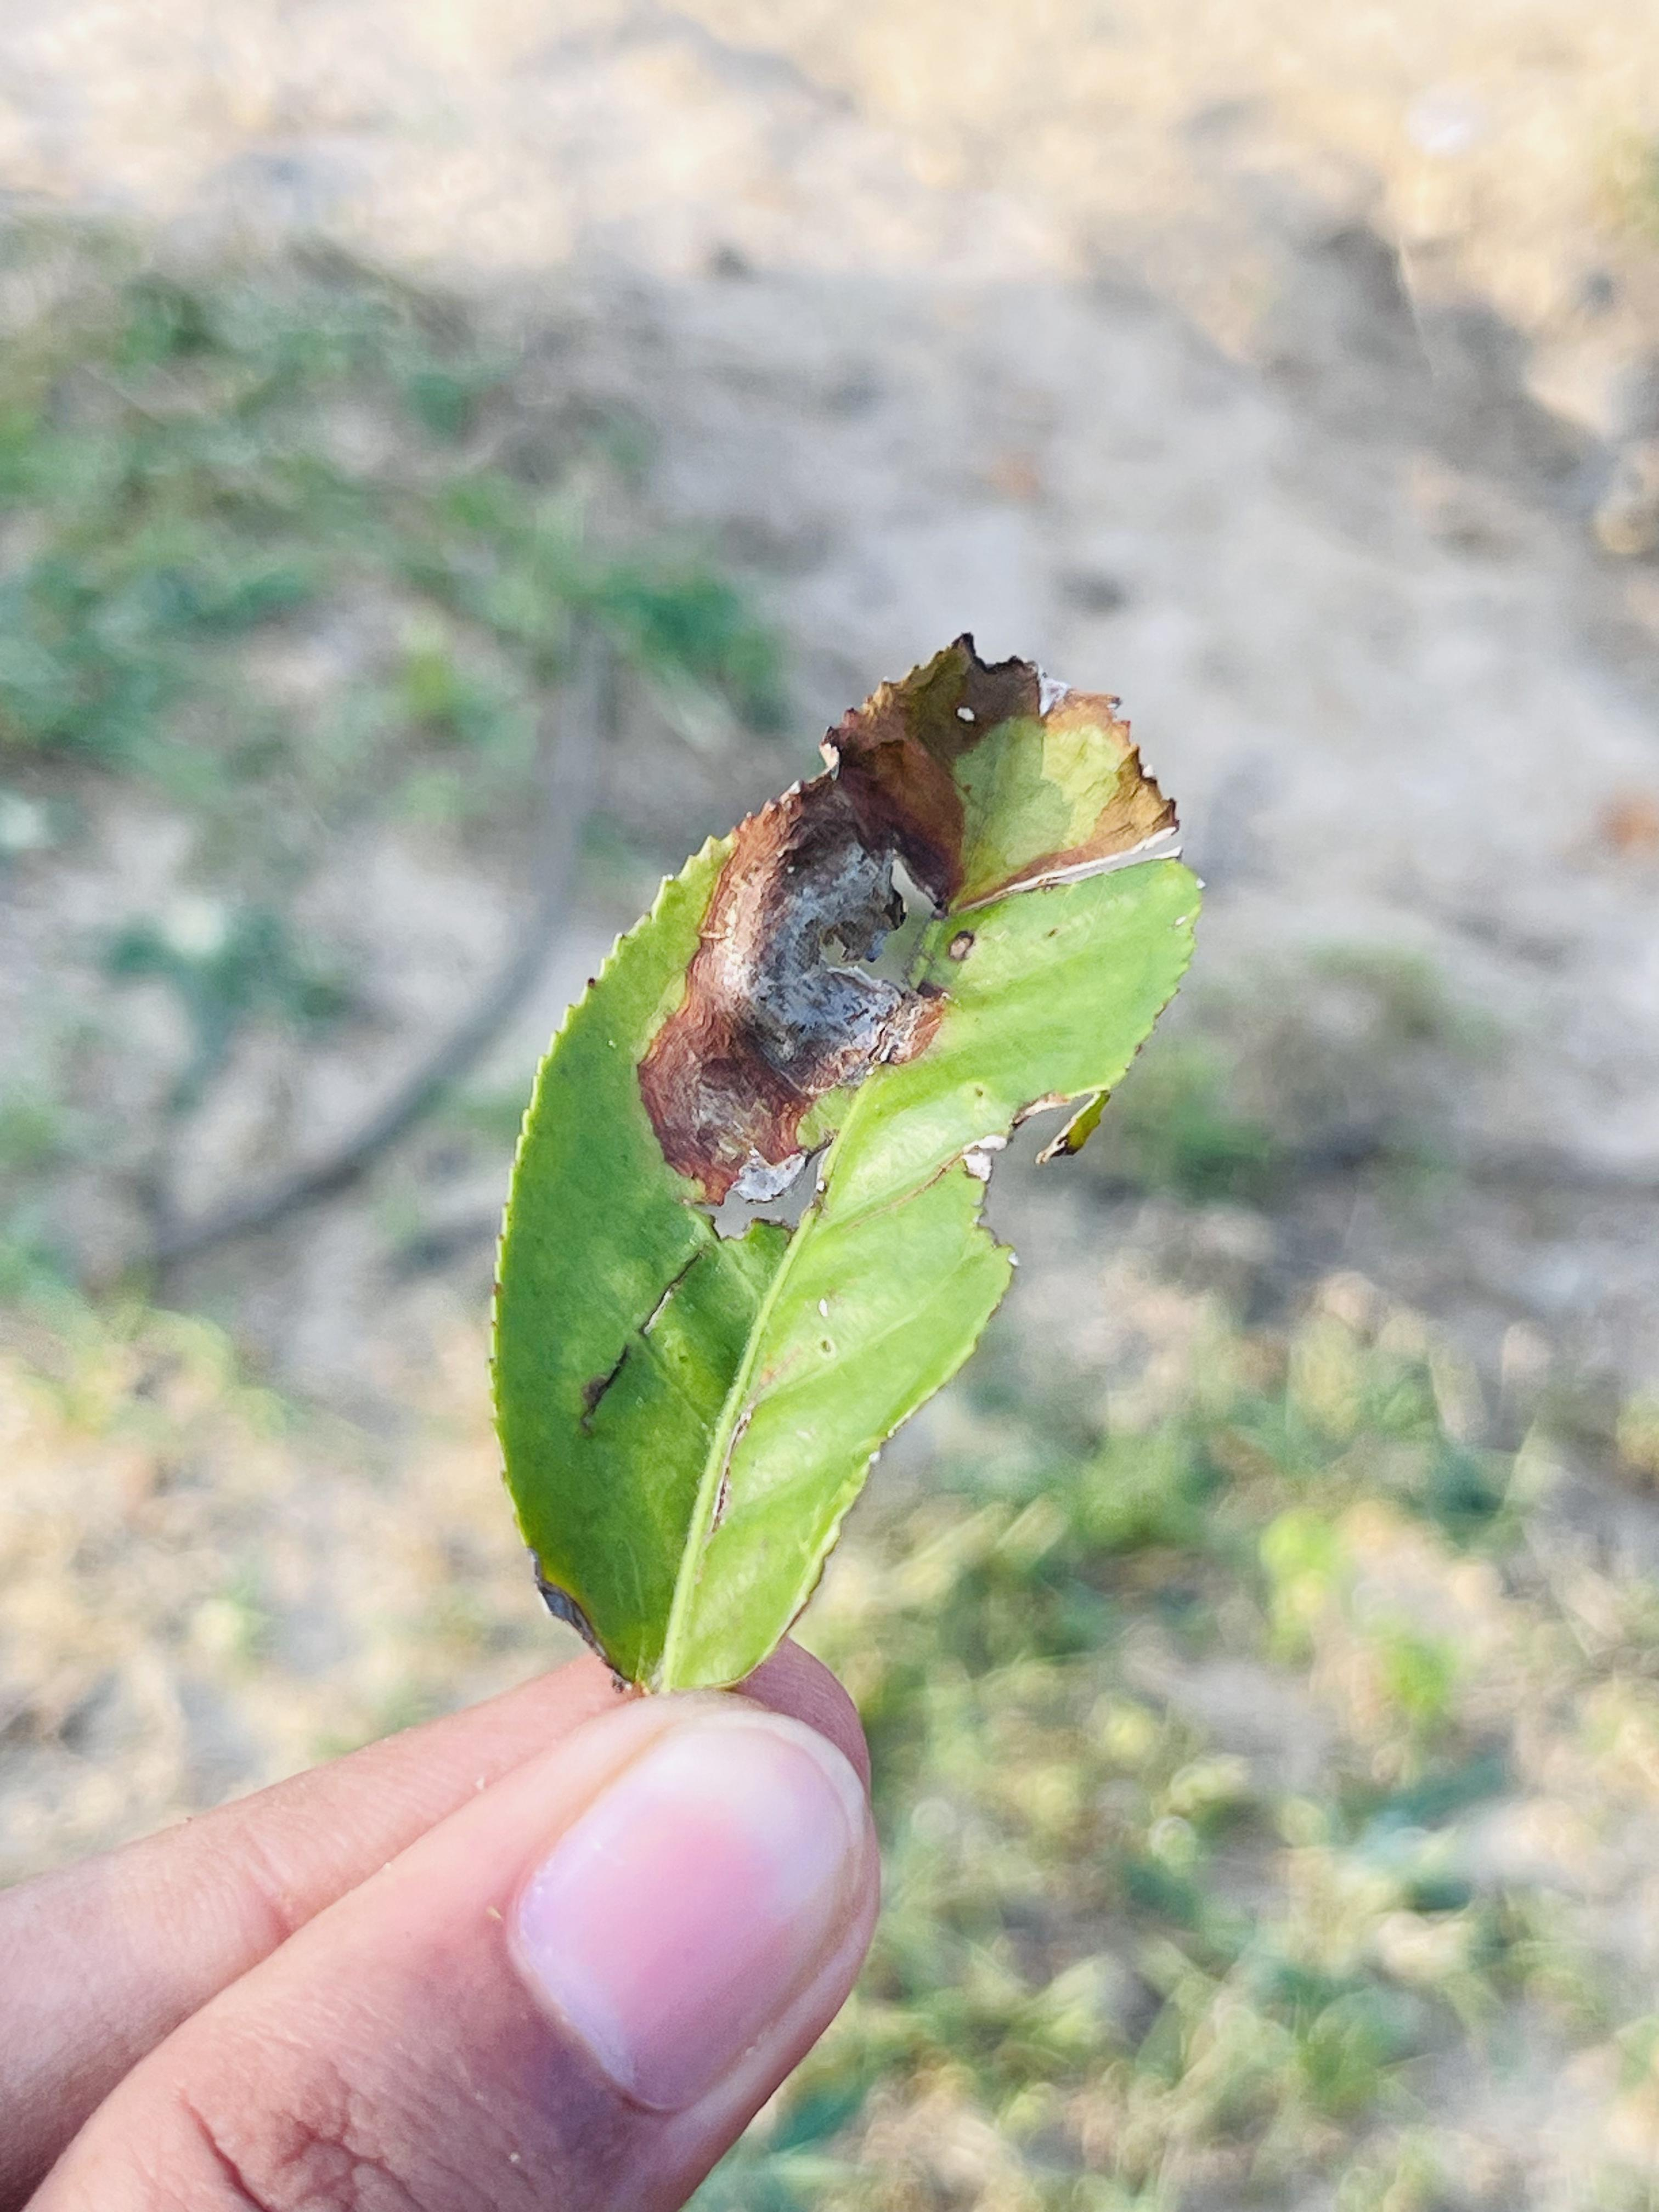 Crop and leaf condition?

tea, blight
